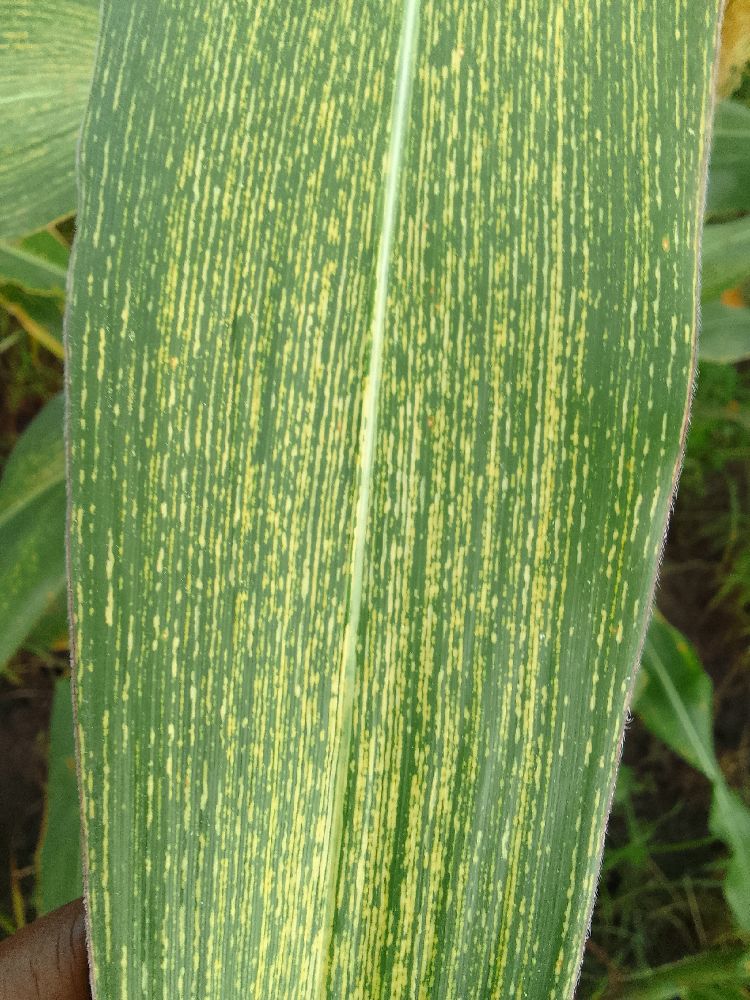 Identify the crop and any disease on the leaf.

maize, maize streak virus
